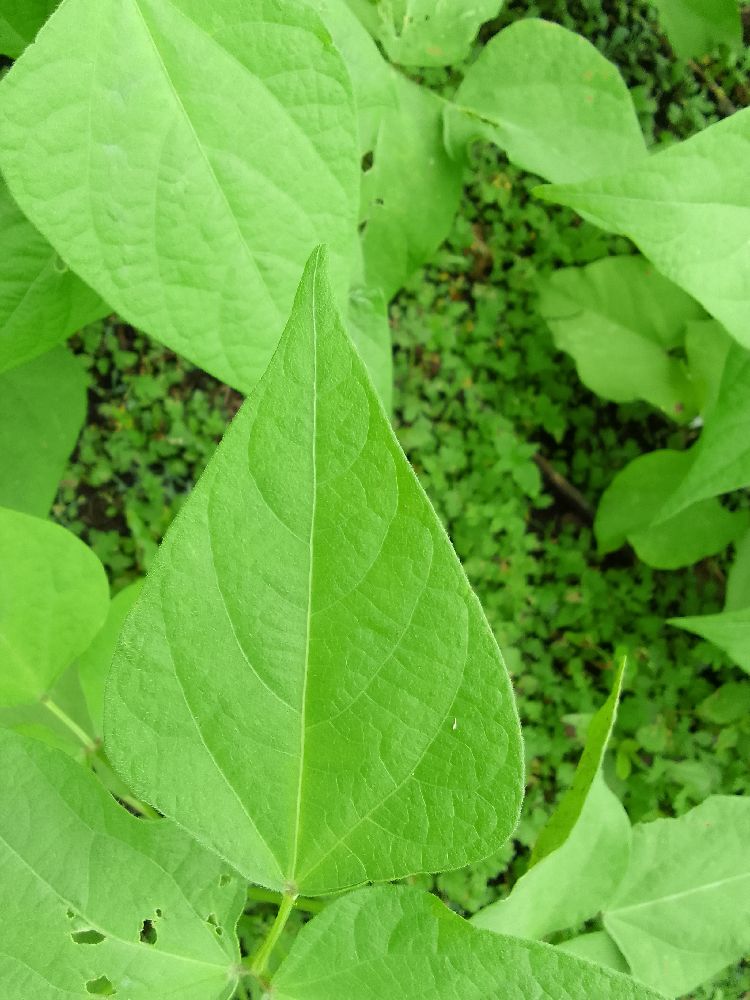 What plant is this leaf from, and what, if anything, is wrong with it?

common bean, healthy
